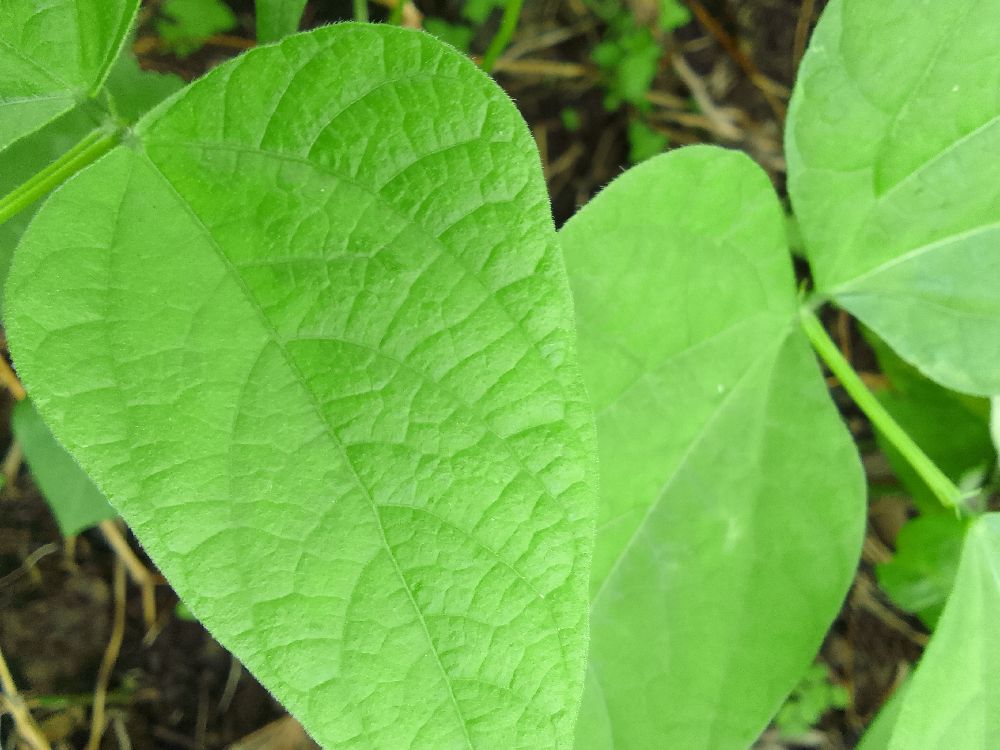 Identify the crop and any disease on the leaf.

common bean, healthy
